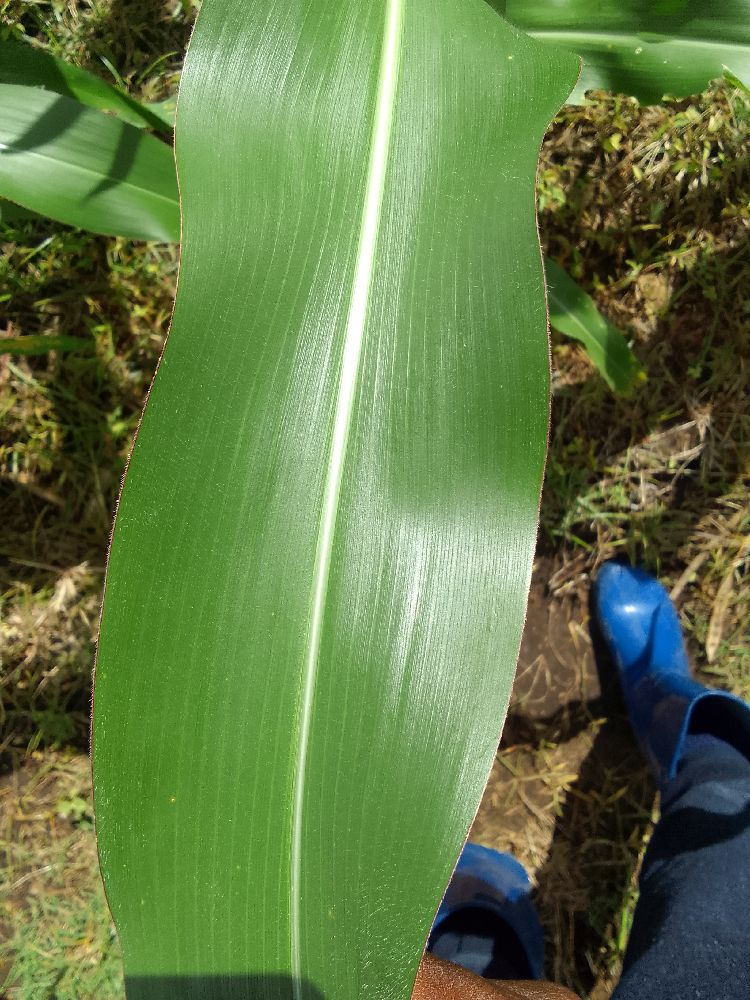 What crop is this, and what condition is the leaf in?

maize, healthy
